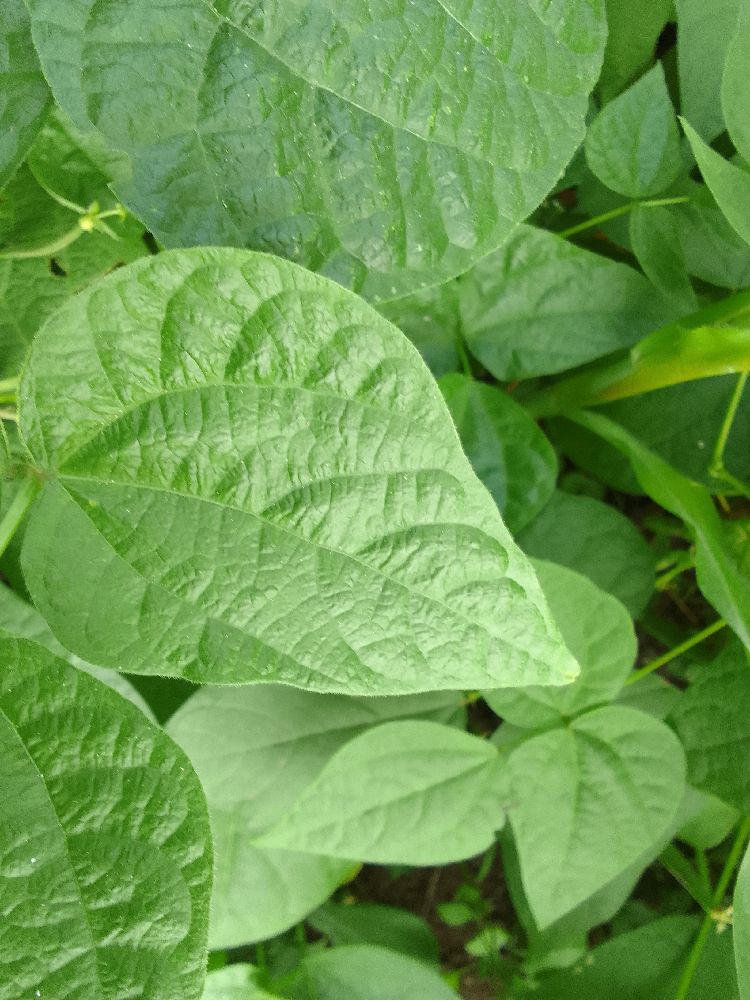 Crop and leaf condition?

common bean, healthy
